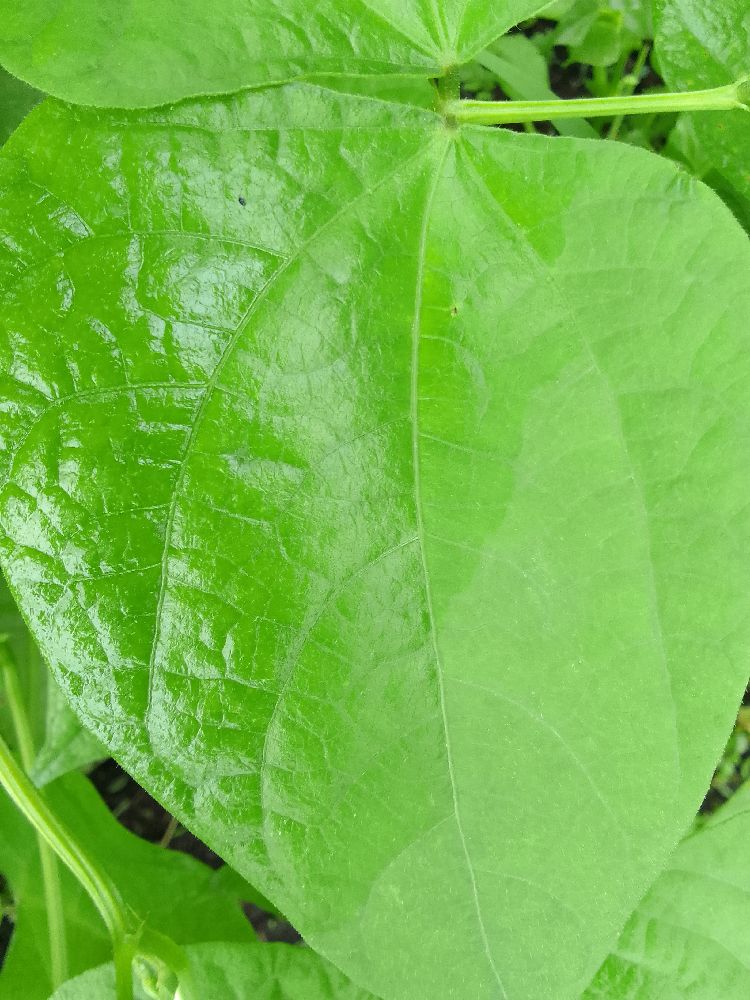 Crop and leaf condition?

common bean, healthy
